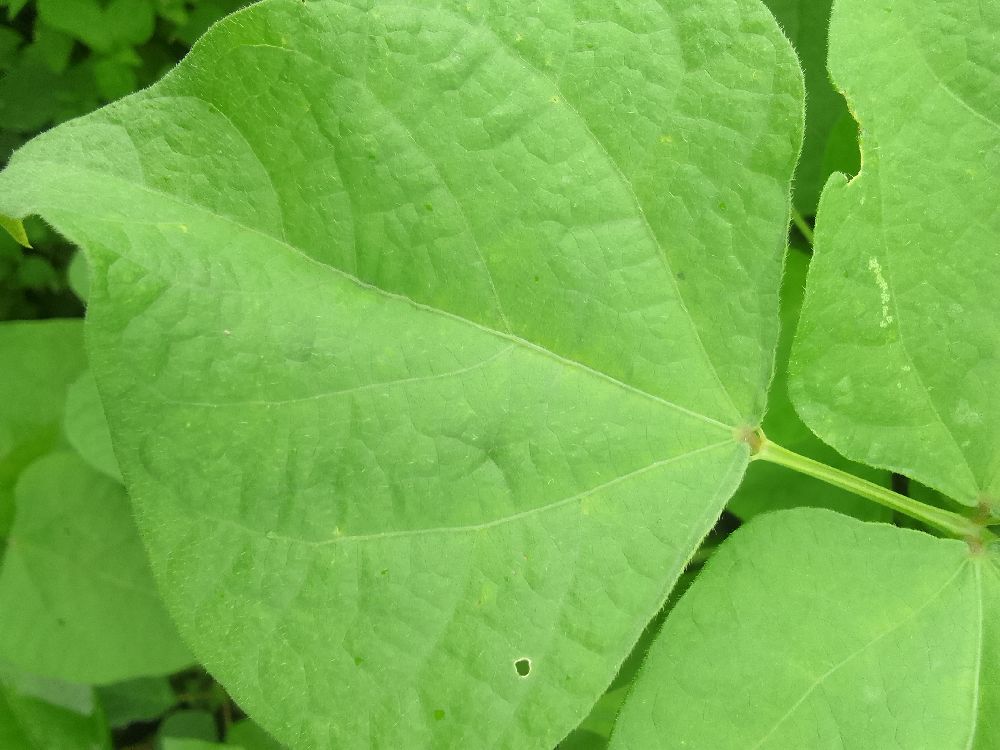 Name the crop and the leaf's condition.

common bean, healthy
